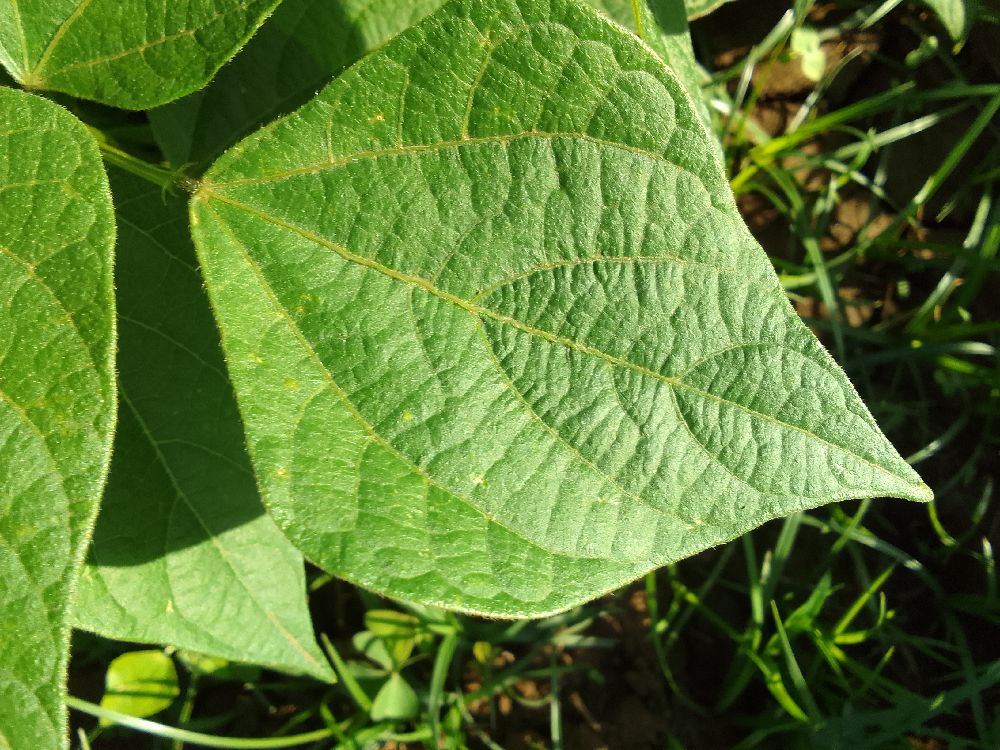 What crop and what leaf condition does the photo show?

common bean, healthy
